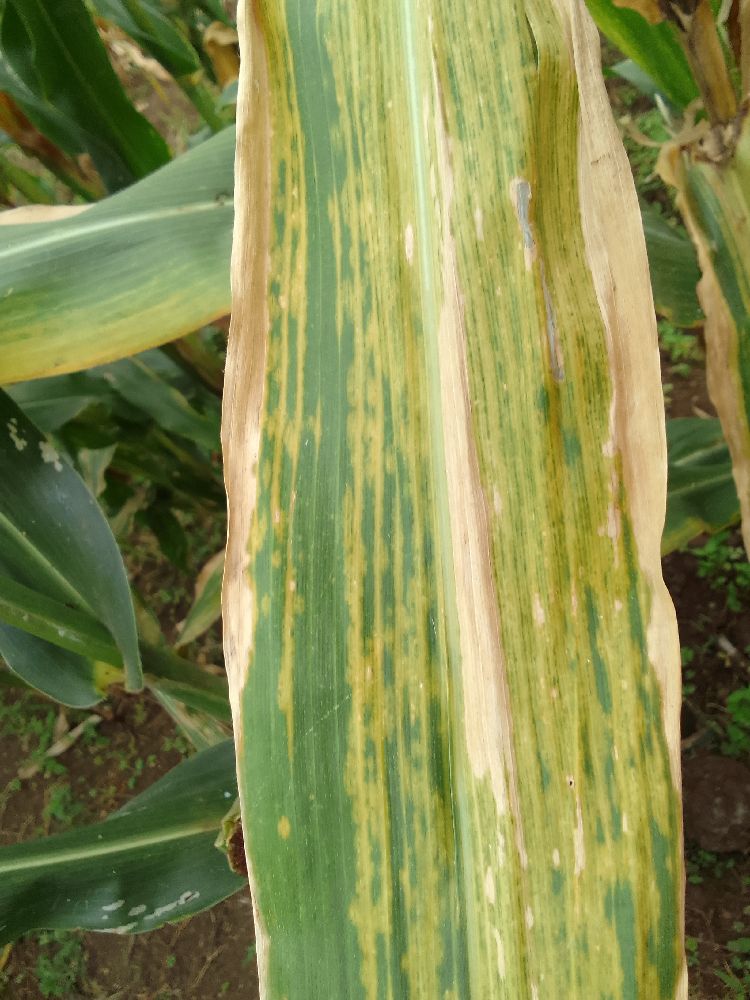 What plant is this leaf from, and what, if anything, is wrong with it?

maize, maize lethal necrosis
